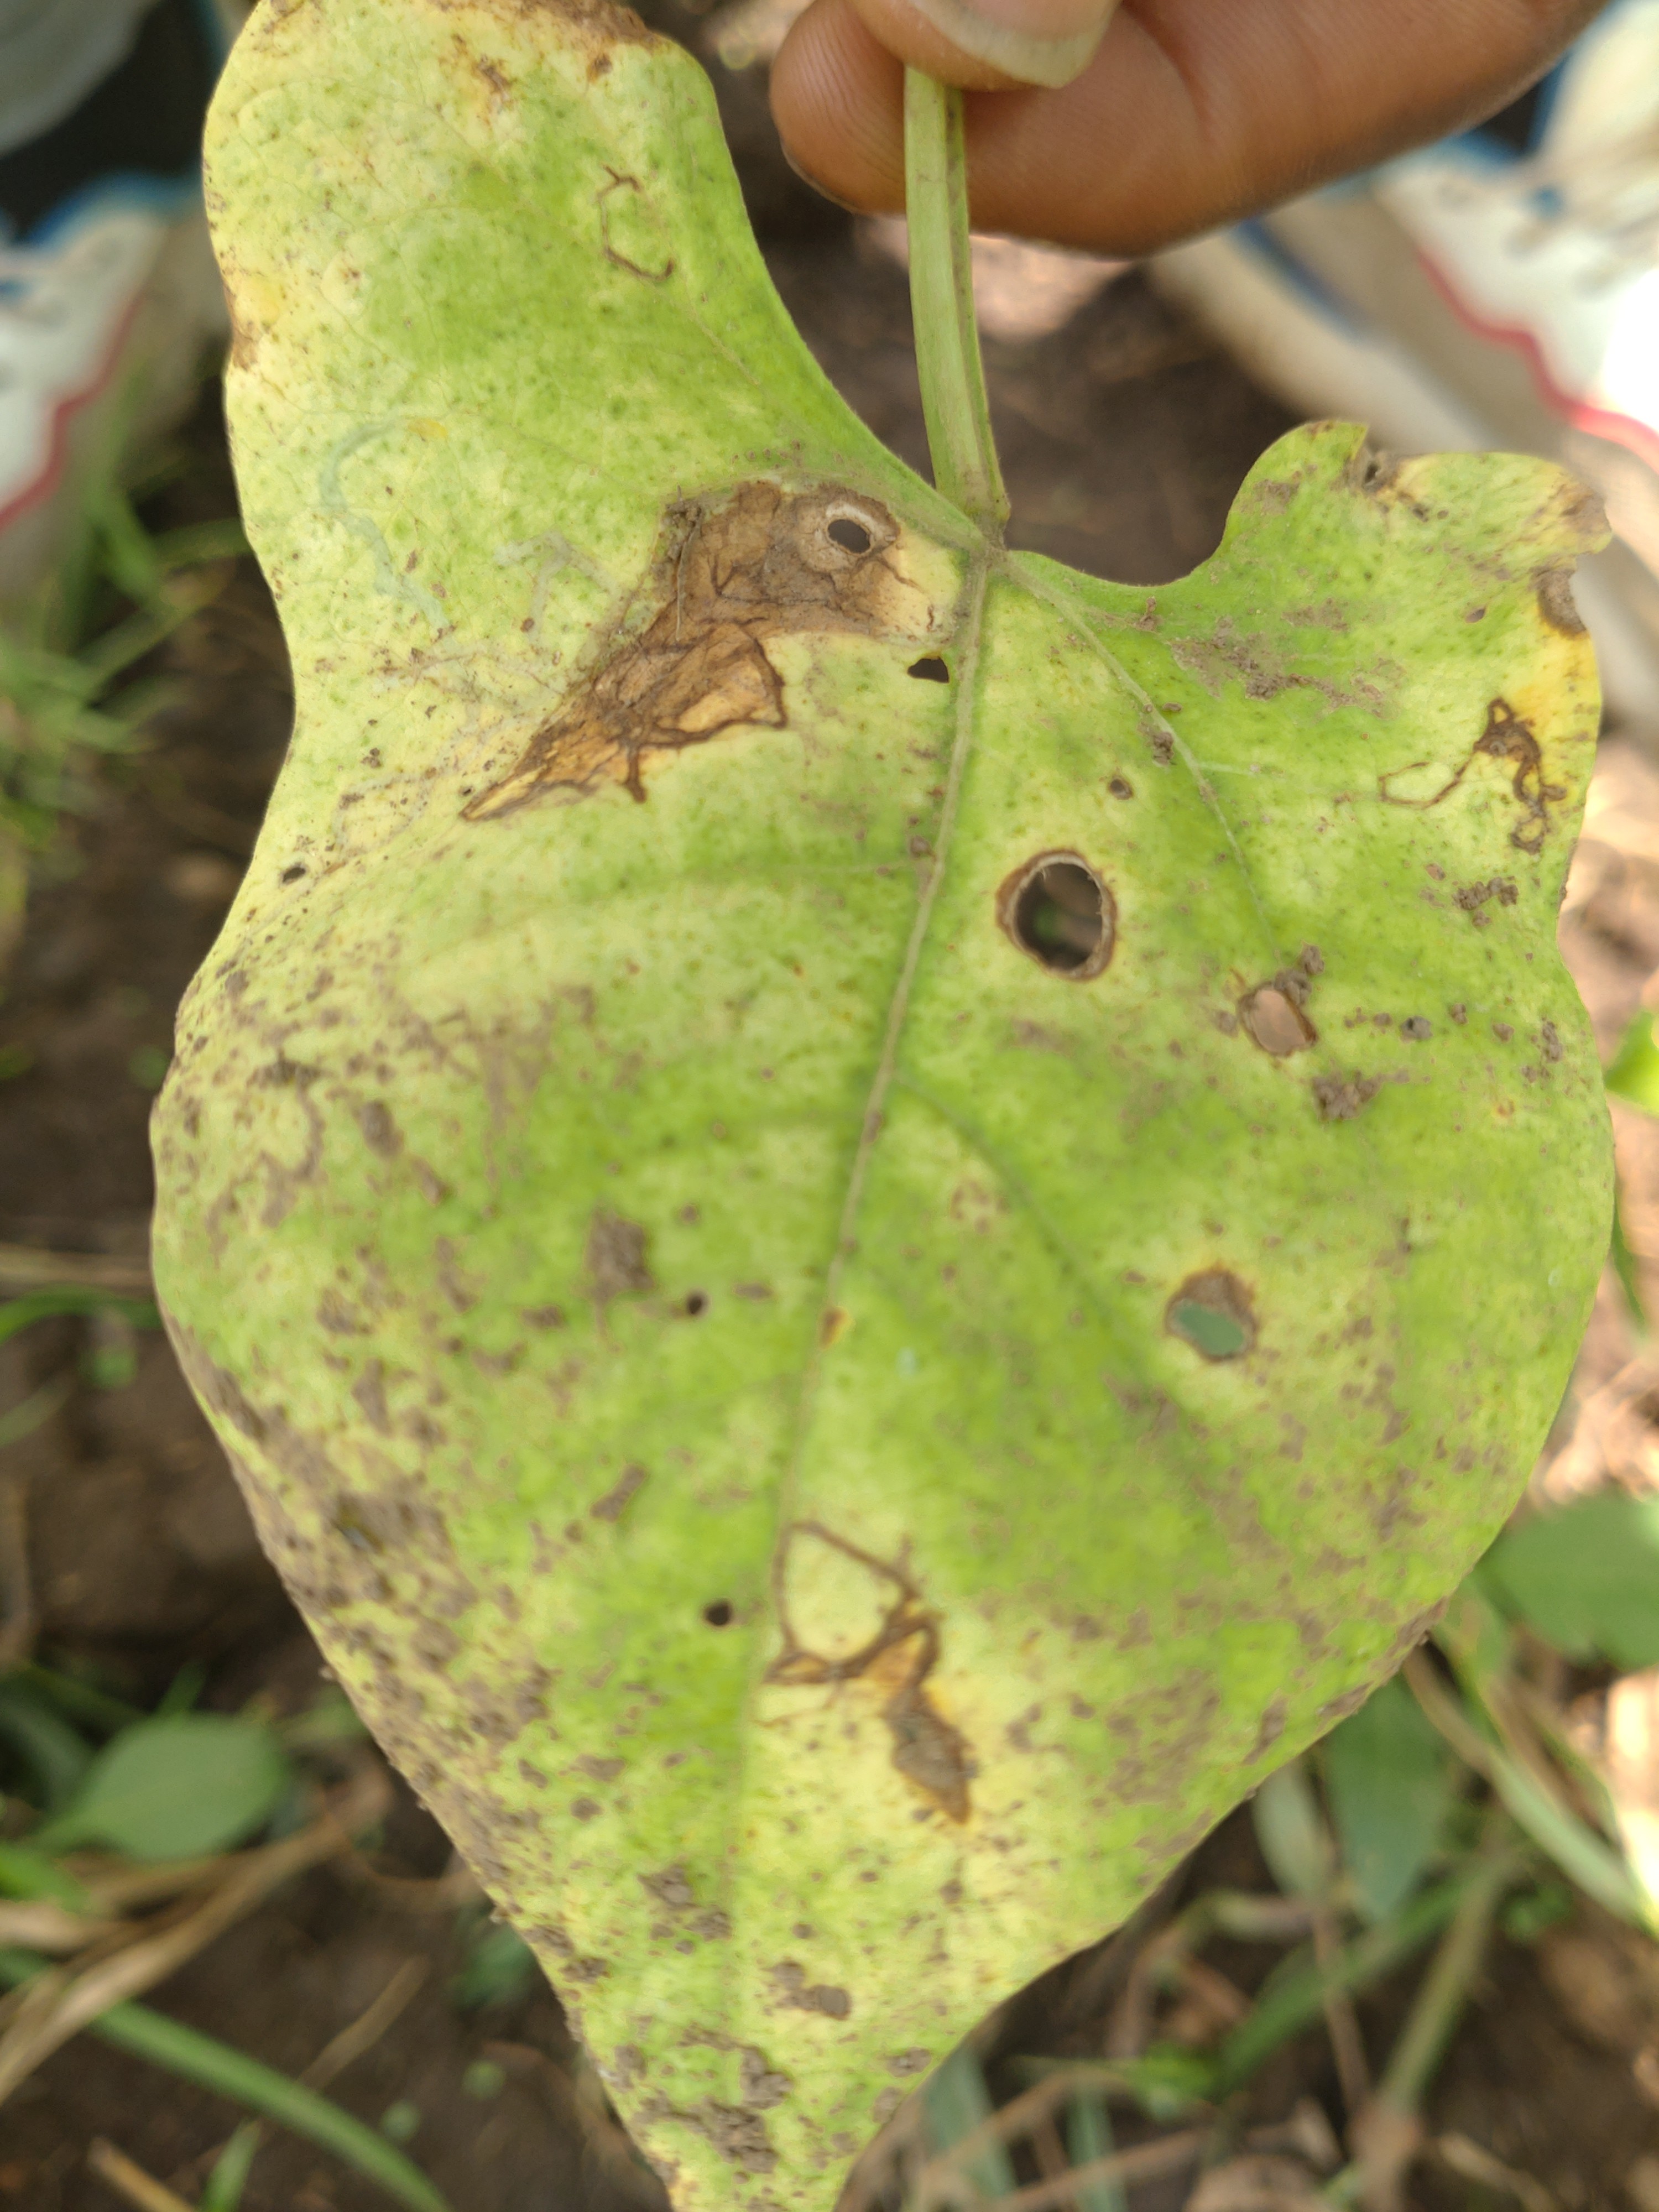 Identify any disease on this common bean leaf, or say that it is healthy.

anthracnose
